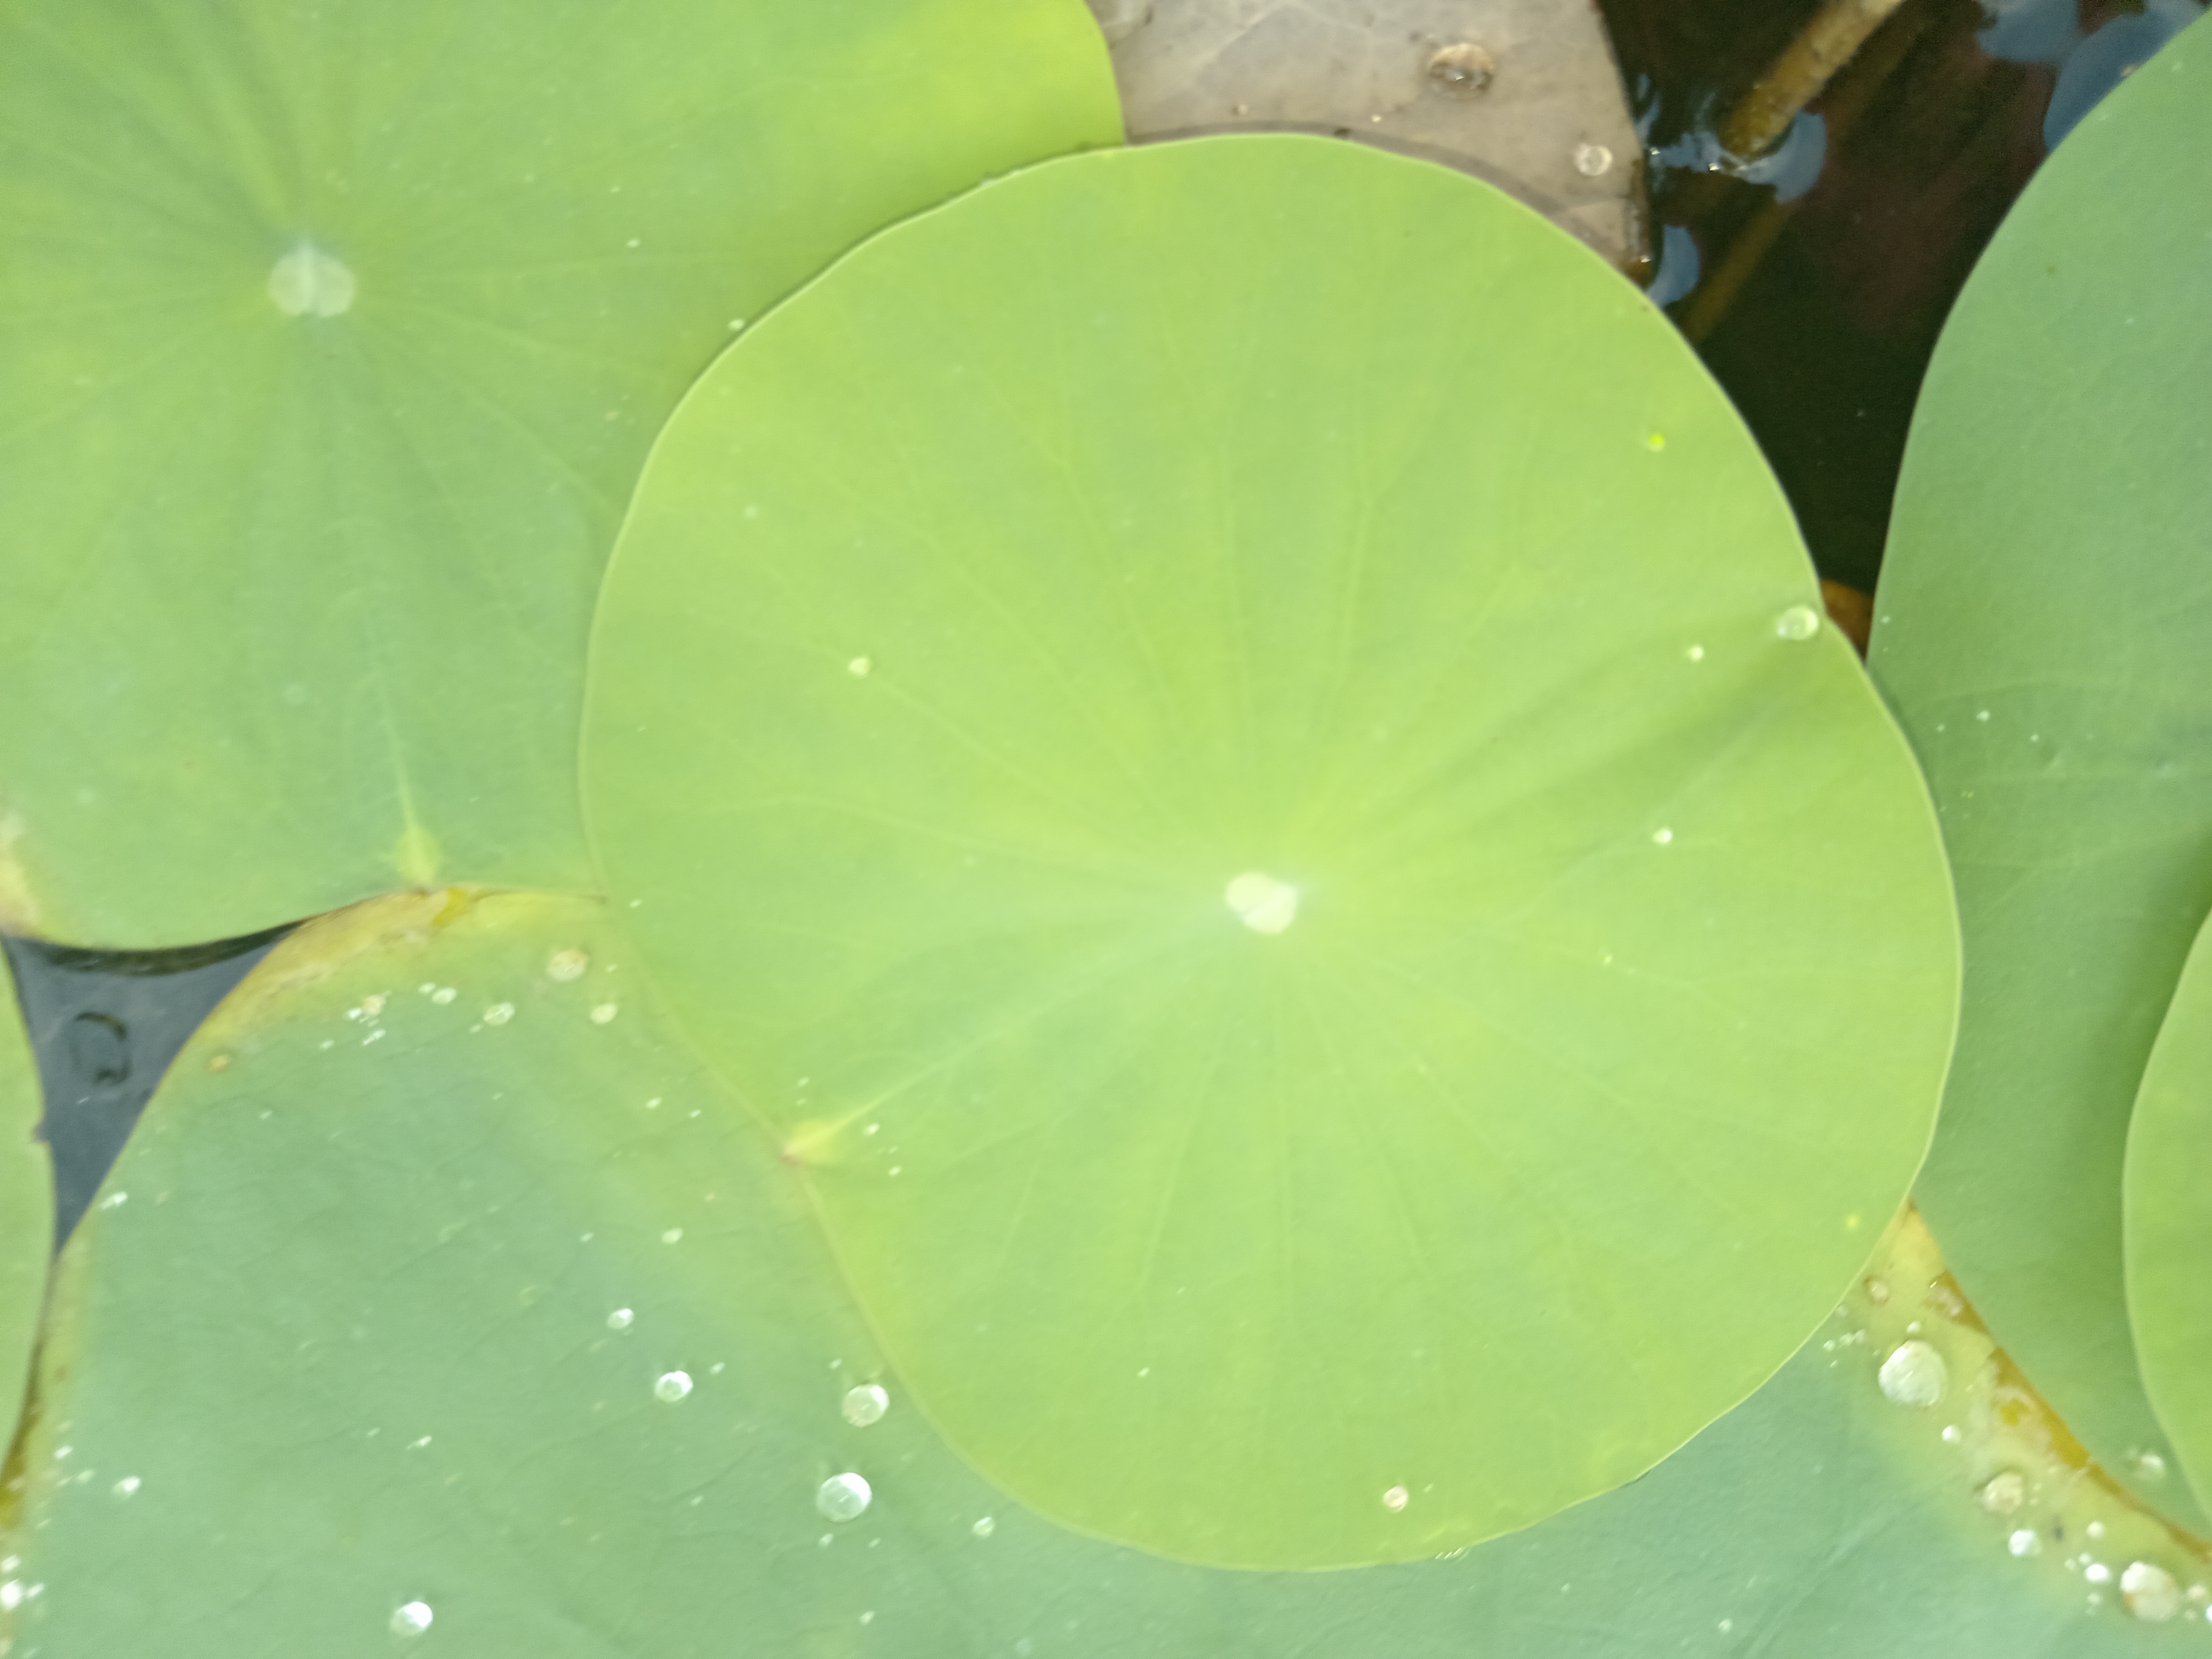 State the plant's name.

lotus
